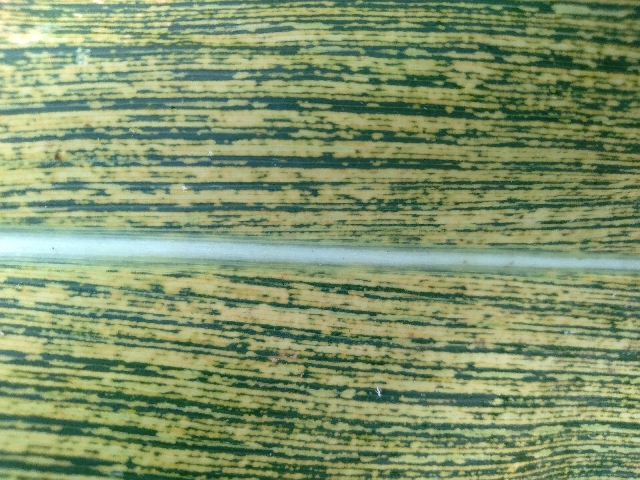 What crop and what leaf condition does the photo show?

maize, maize streak virus
